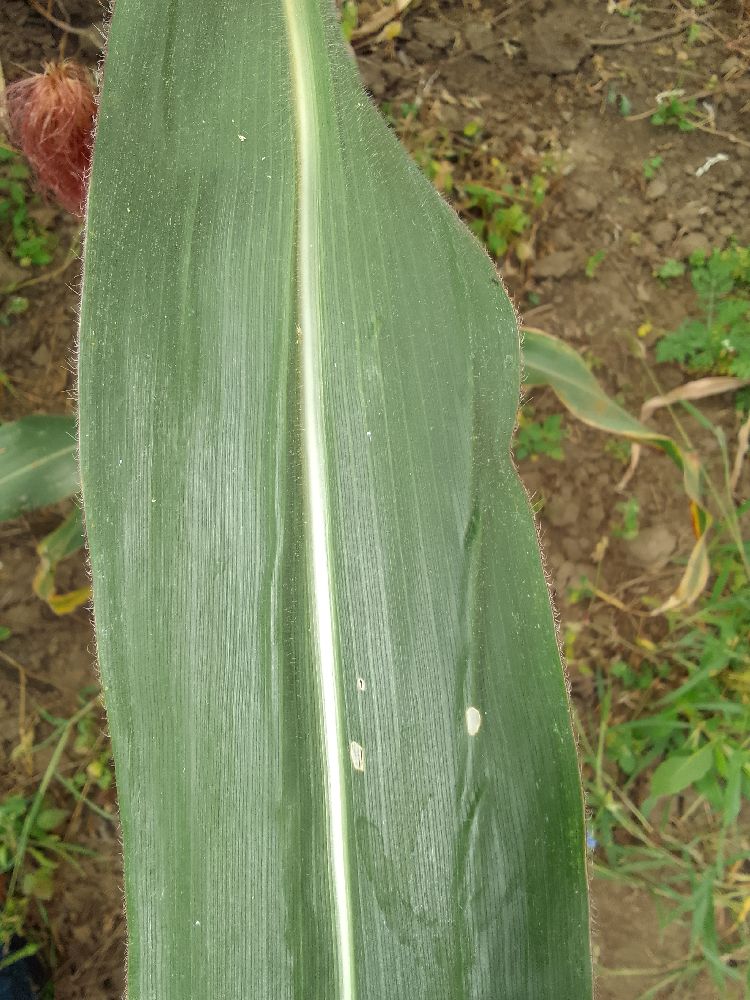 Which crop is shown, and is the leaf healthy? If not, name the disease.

maize, healthy
